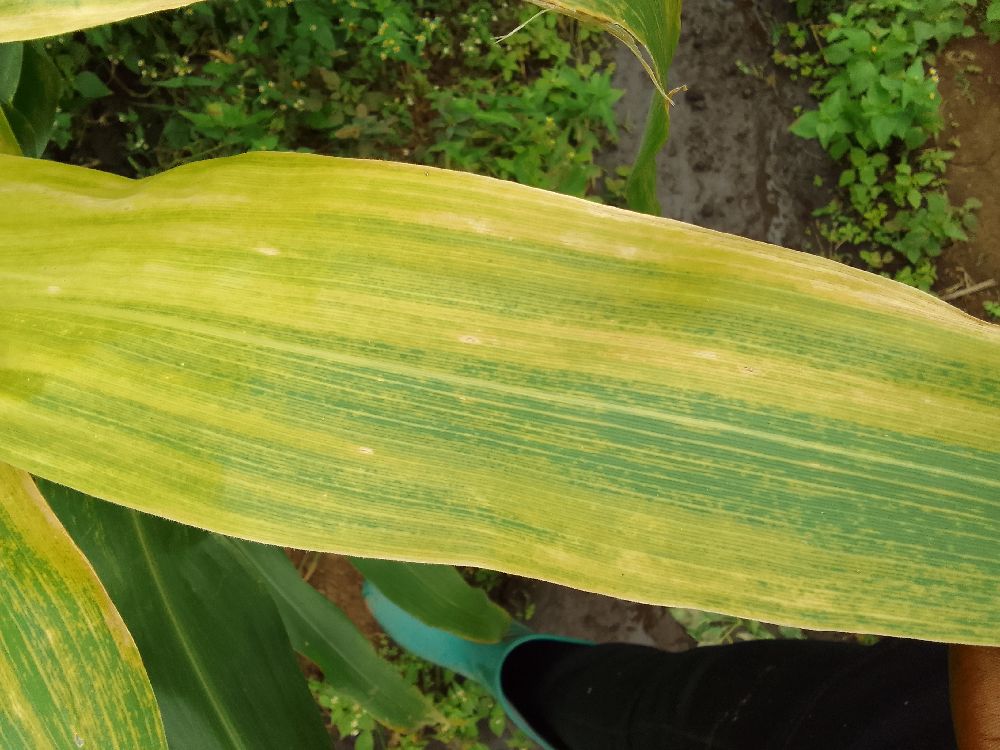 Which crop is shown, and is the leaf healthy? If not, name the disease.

maize, maize lethal necrosis
